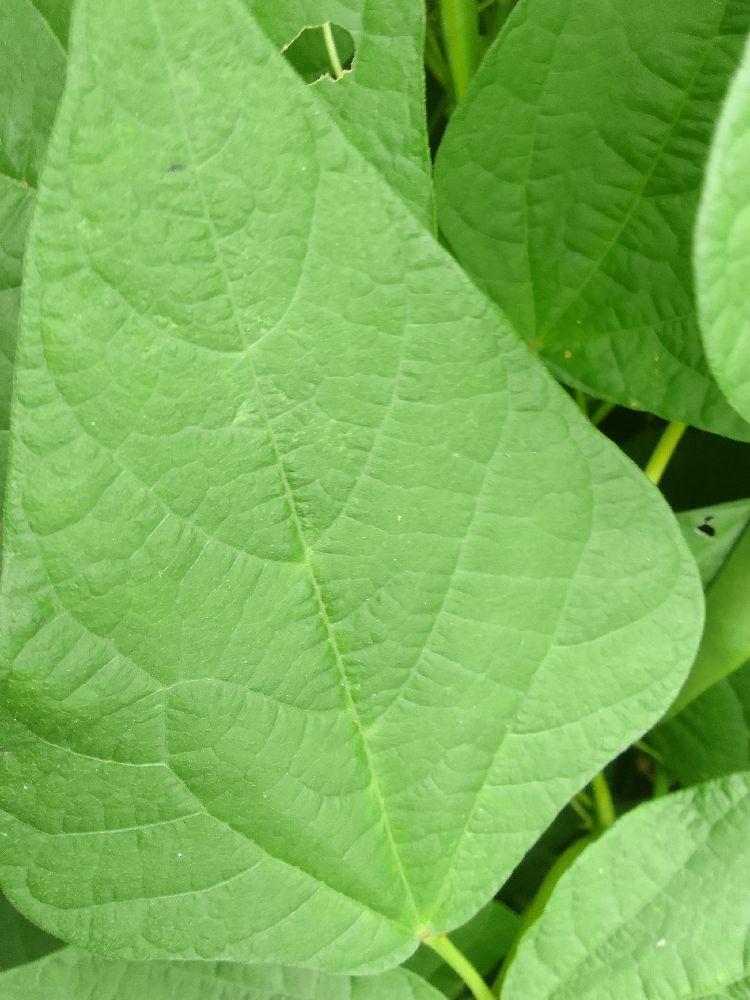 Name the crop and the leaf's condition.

common bean, healthy
